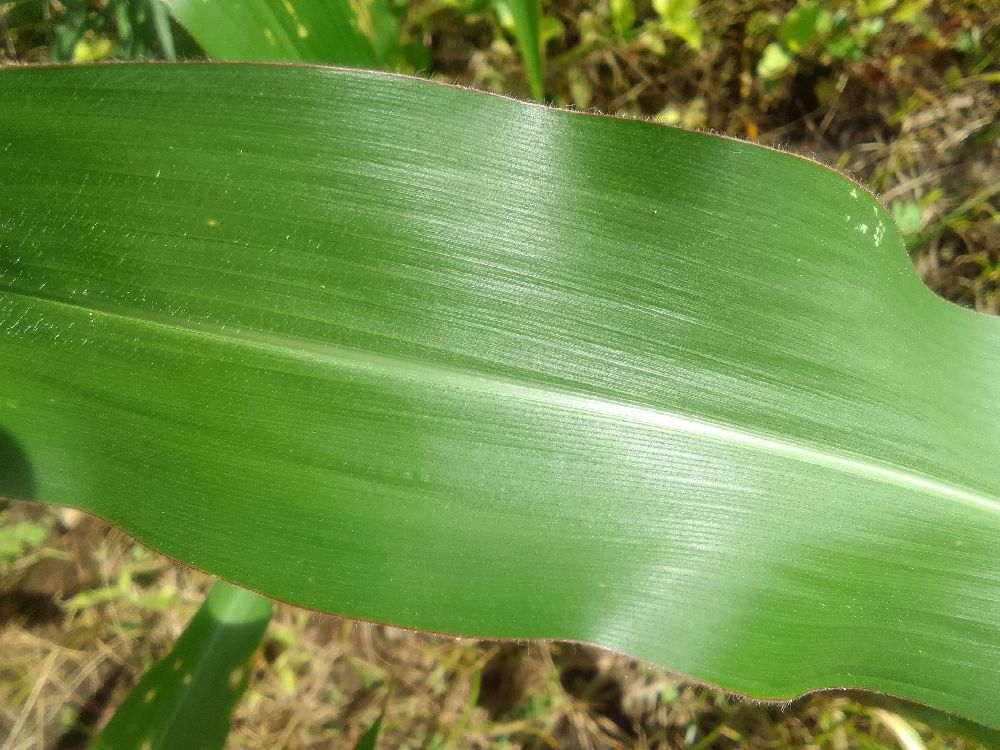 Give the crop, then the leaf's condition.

maize, healthy
